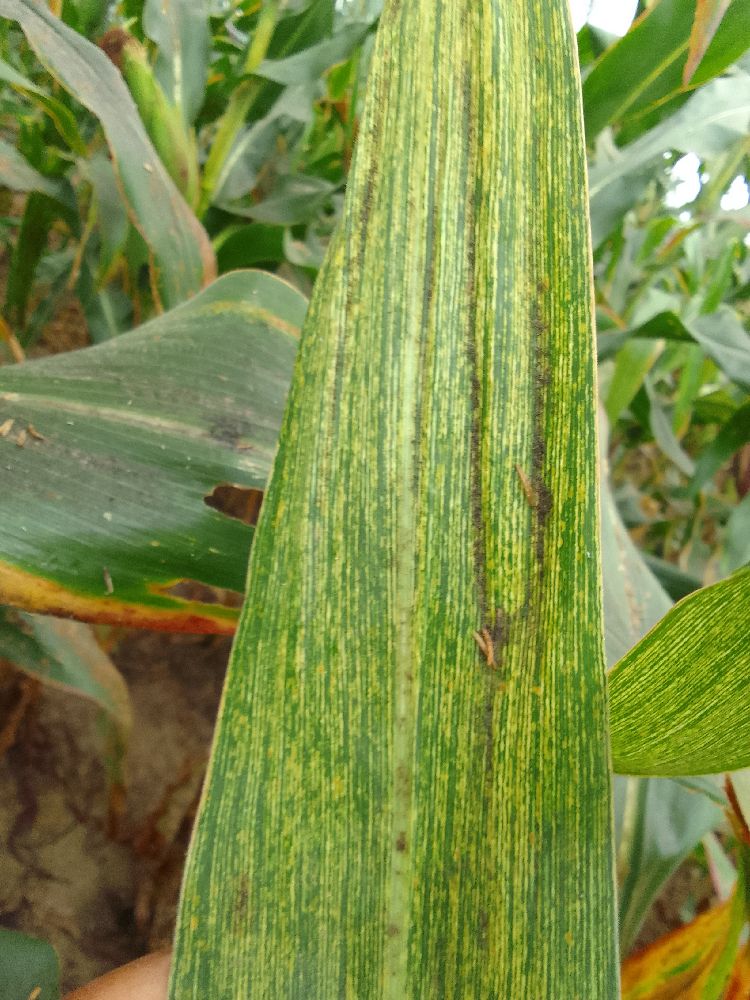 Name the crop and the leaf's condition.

maize, maize streak virus
